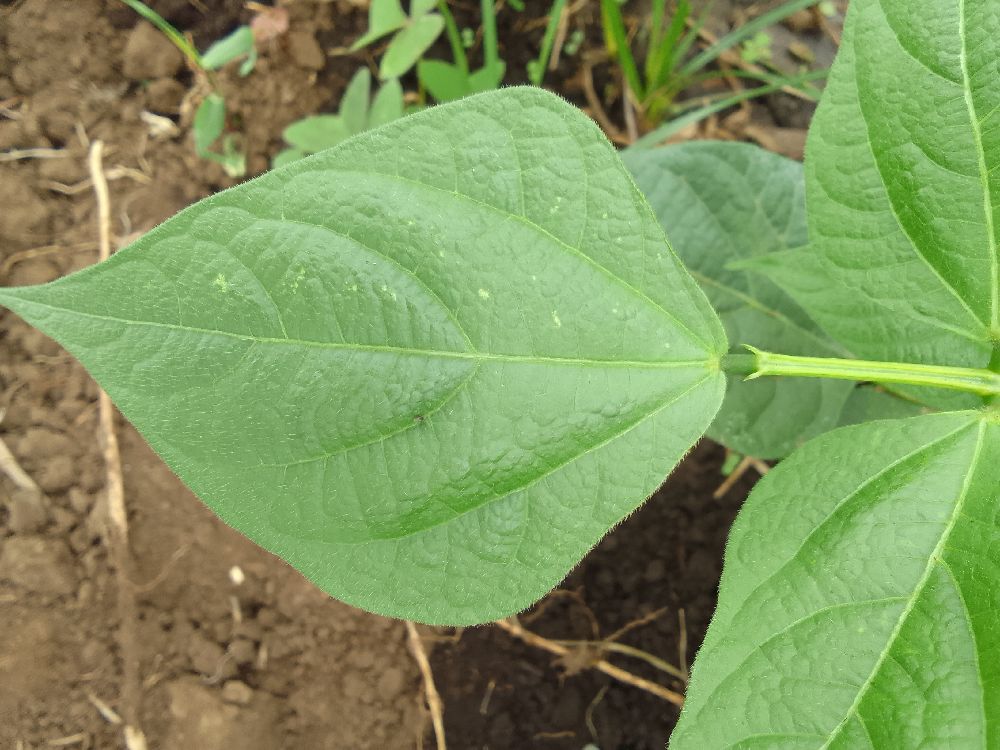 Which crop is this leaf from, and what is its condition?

common bean, healthy
